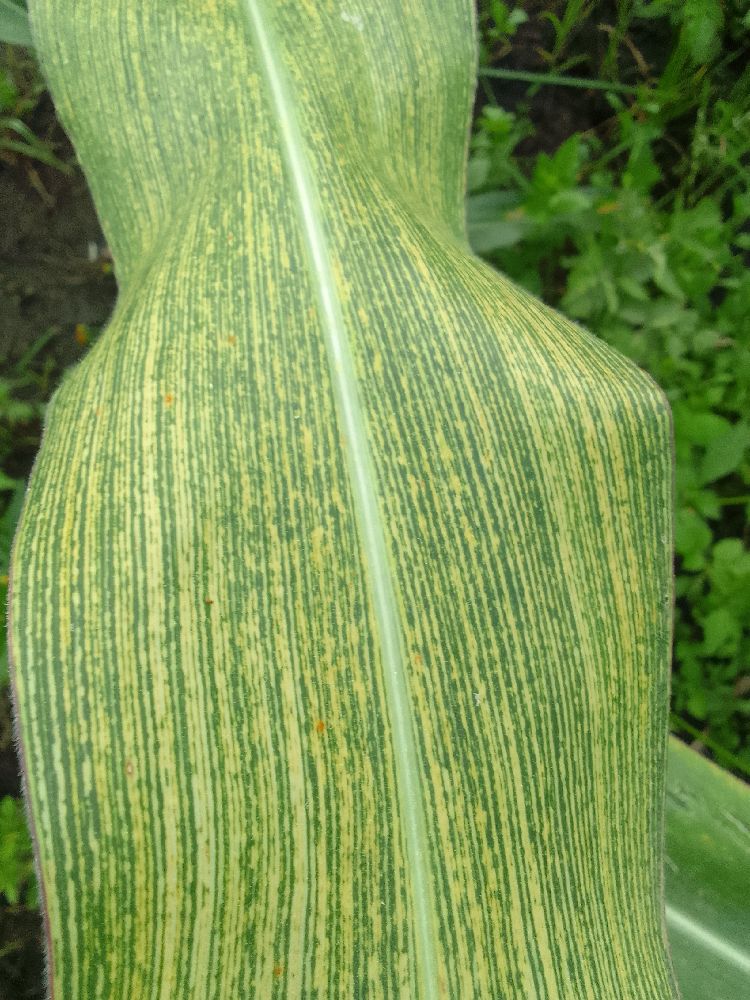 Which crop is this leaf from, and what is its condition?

maize, maize streak virus
